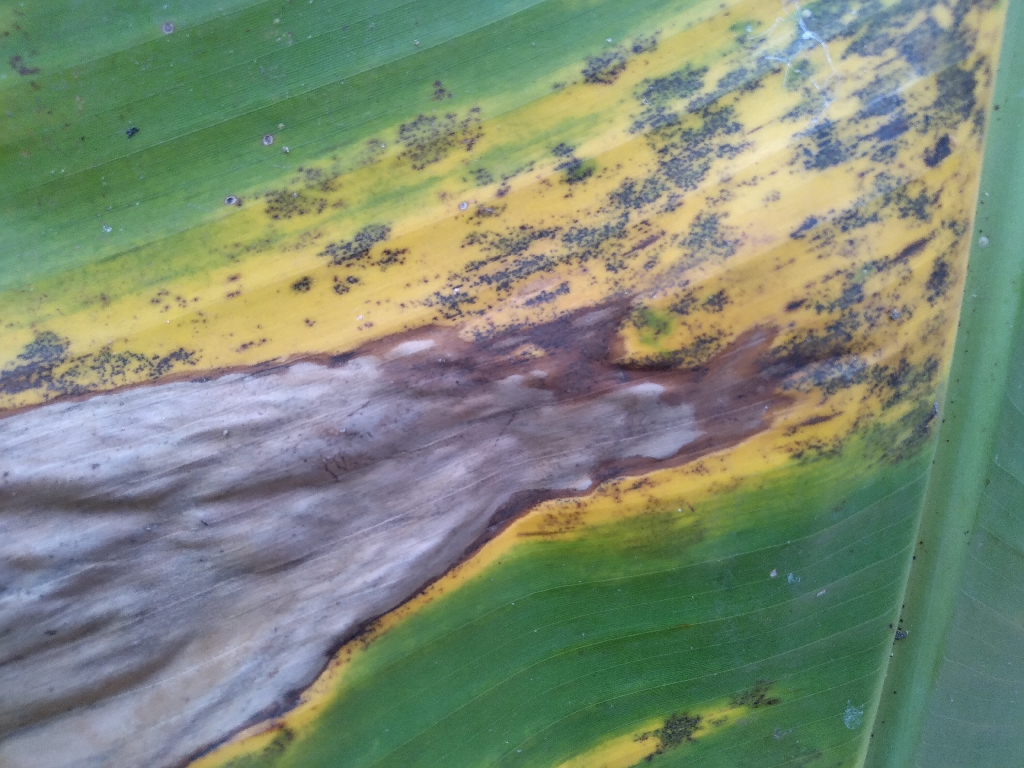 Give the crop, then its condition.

banana, black sigatoka
